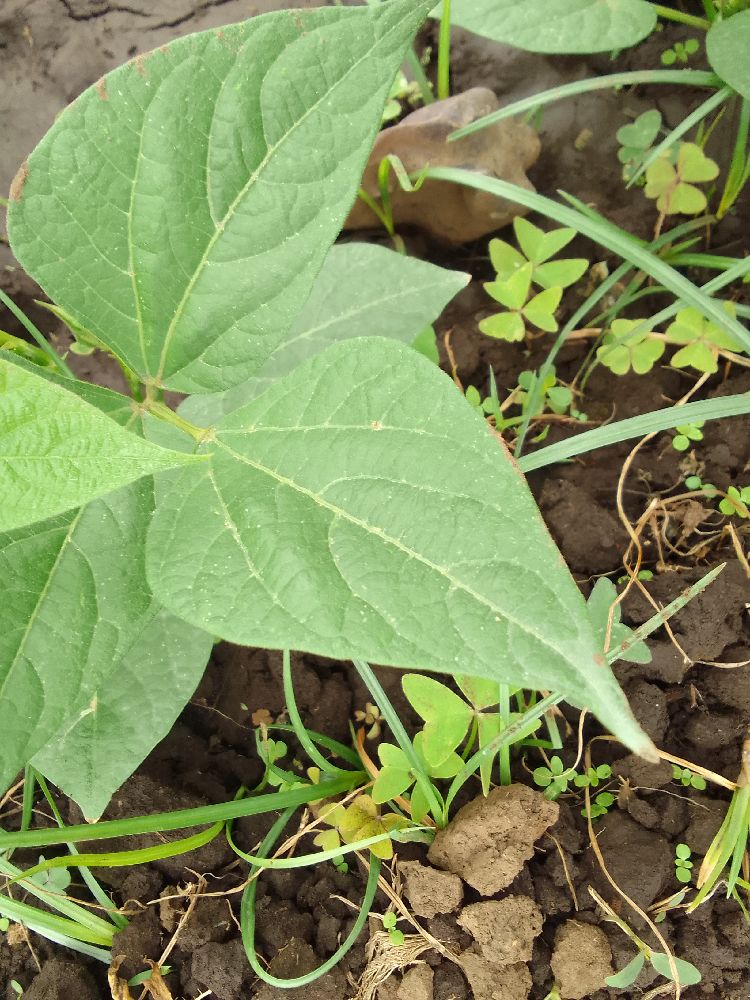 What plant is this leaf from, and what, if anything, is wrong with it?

common bean, healthy
